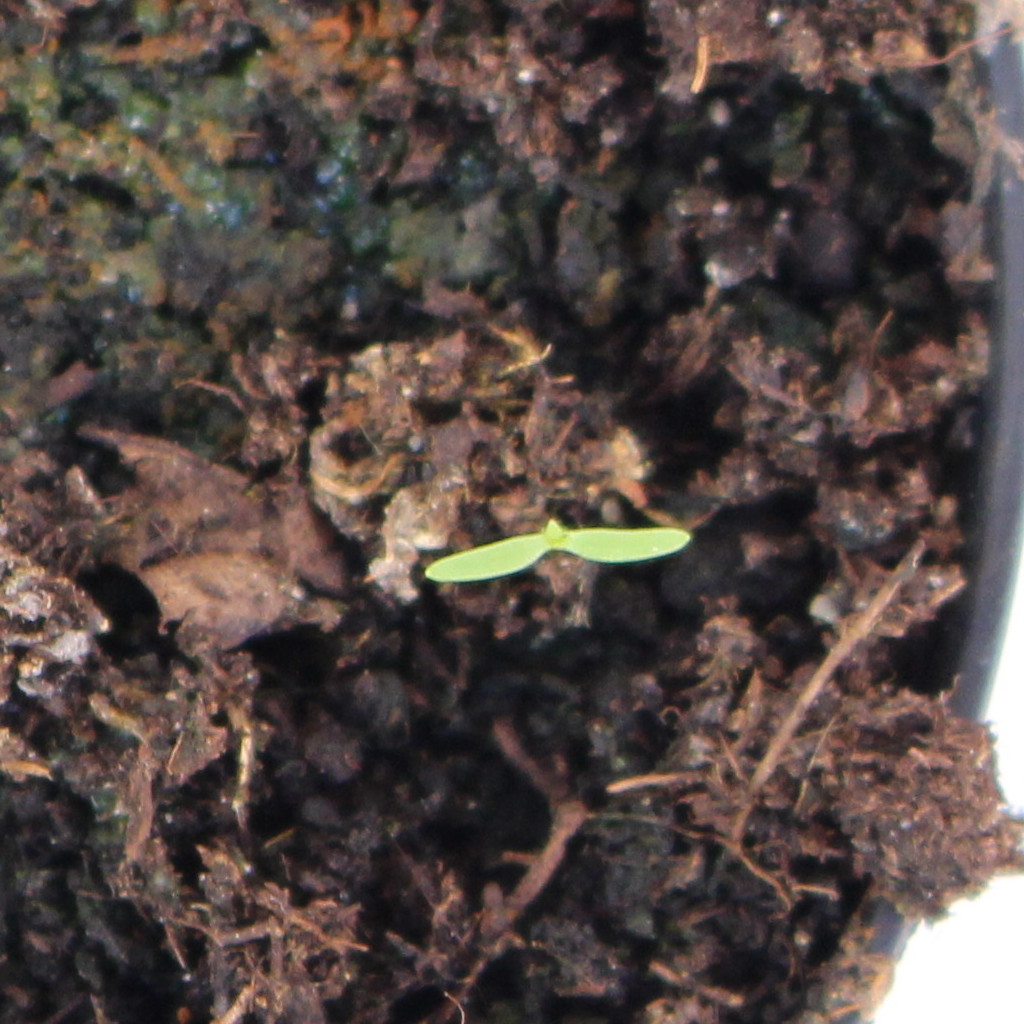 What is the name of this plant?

Papaver rhoeas
